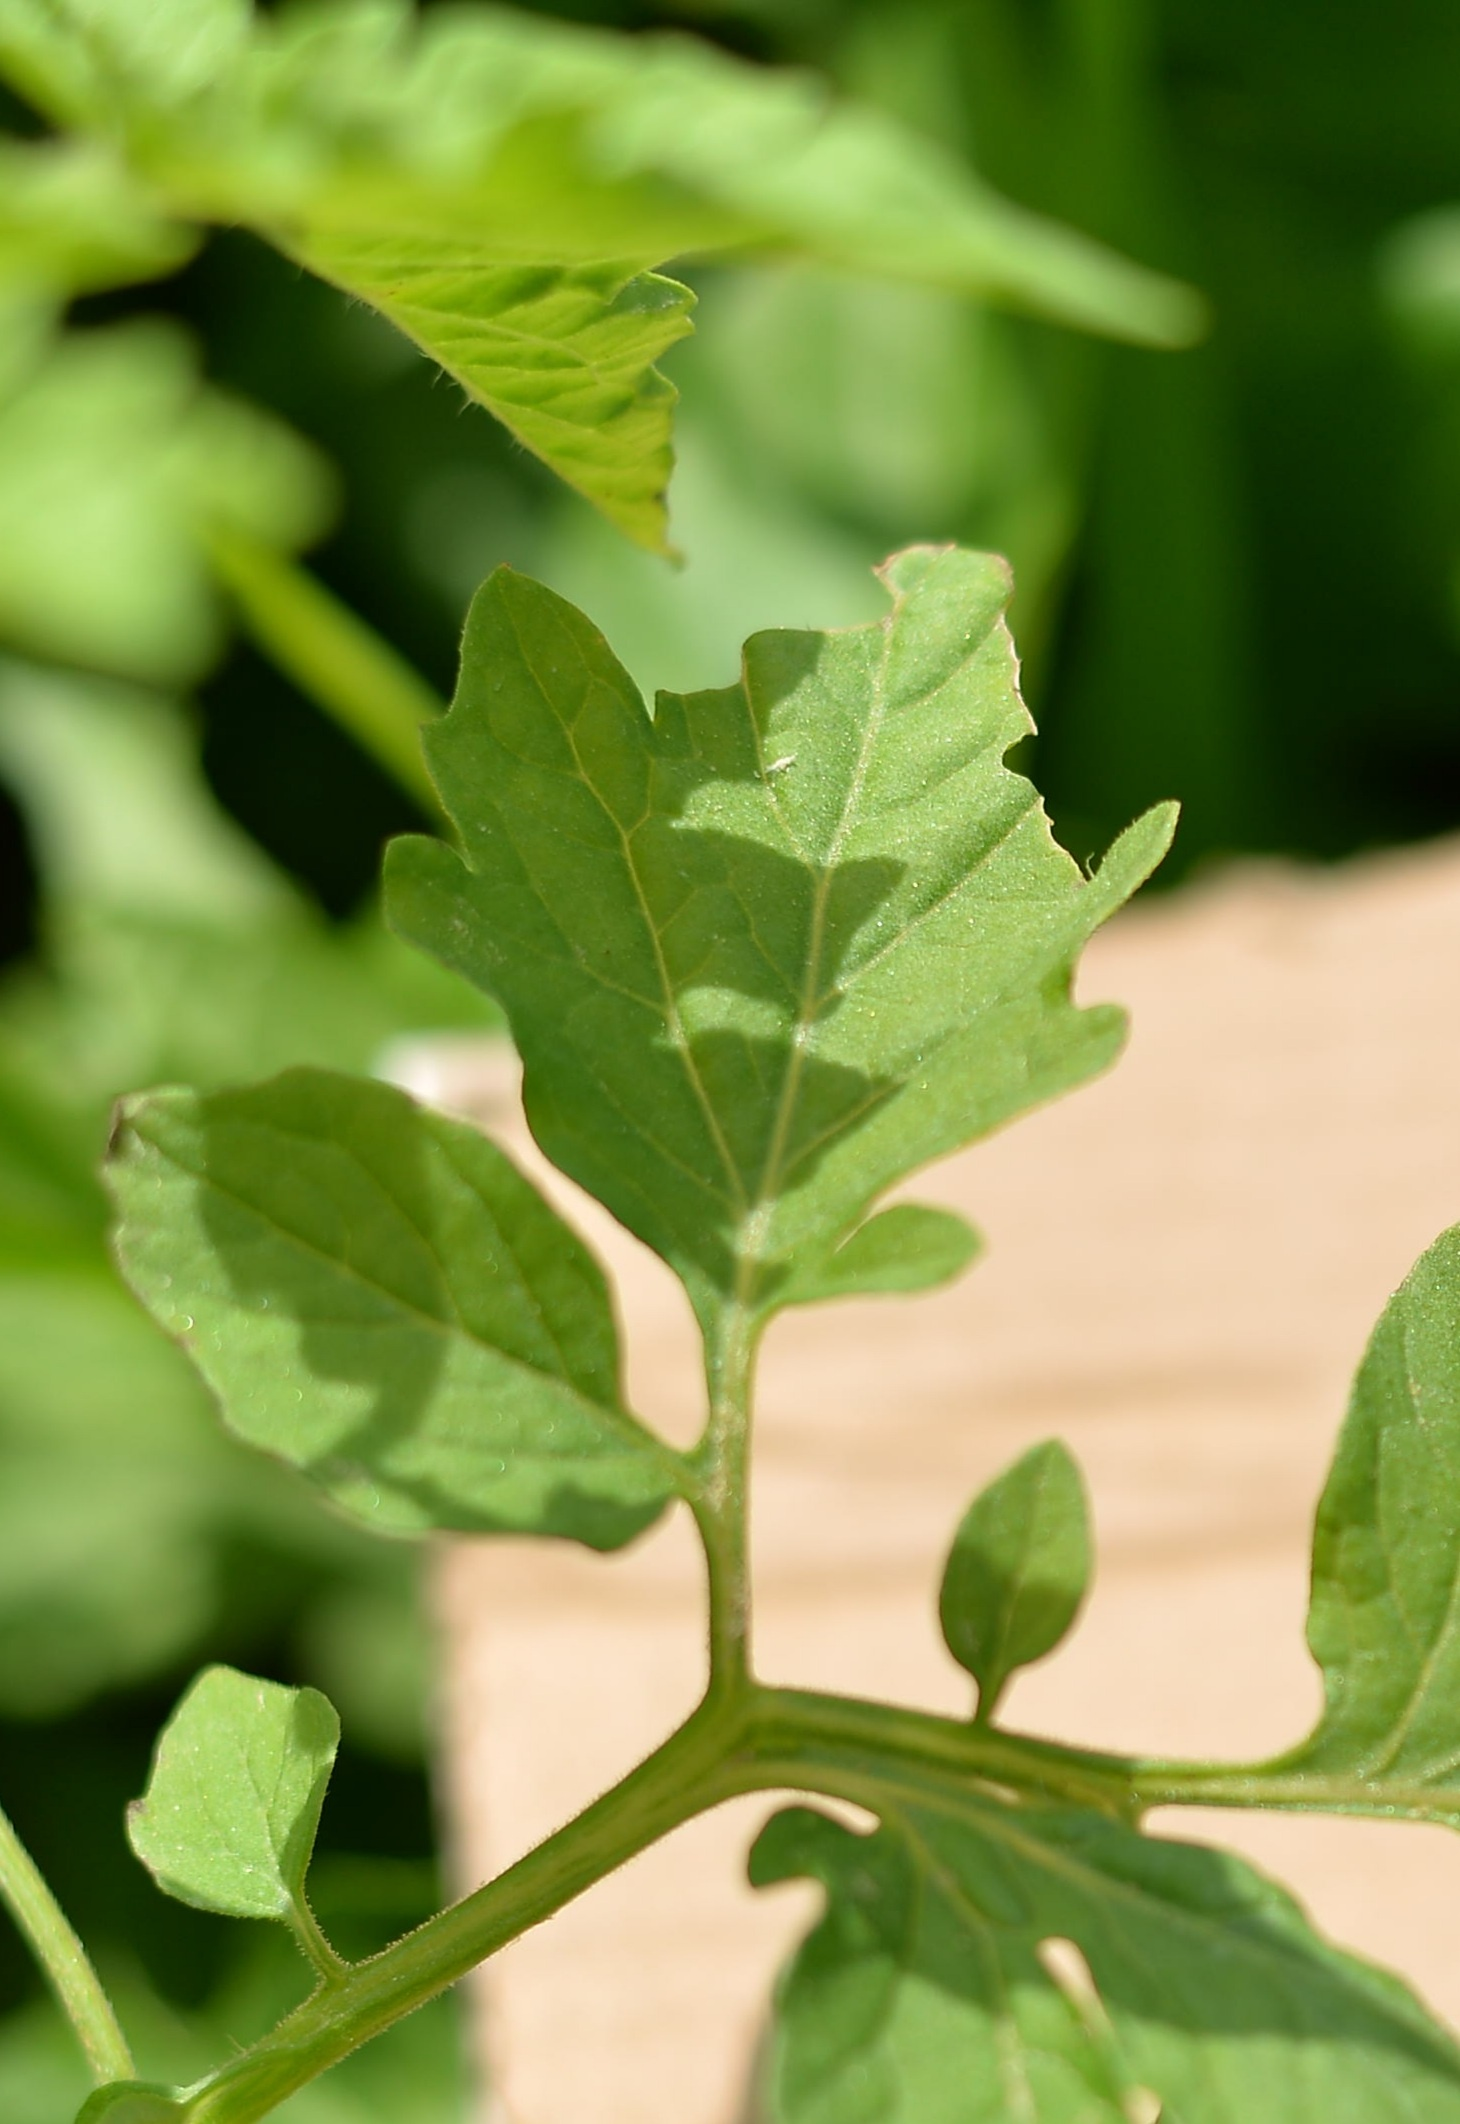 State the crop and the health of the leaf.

tomato, infected
